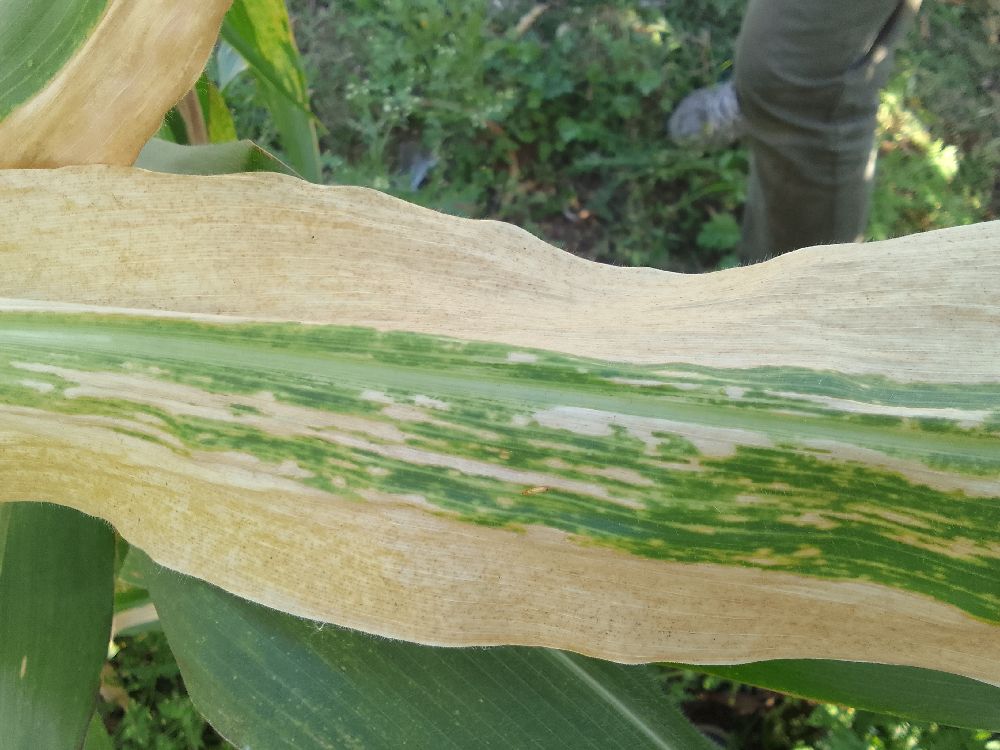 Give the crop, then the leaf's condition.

maize, maize lethal necrosis
